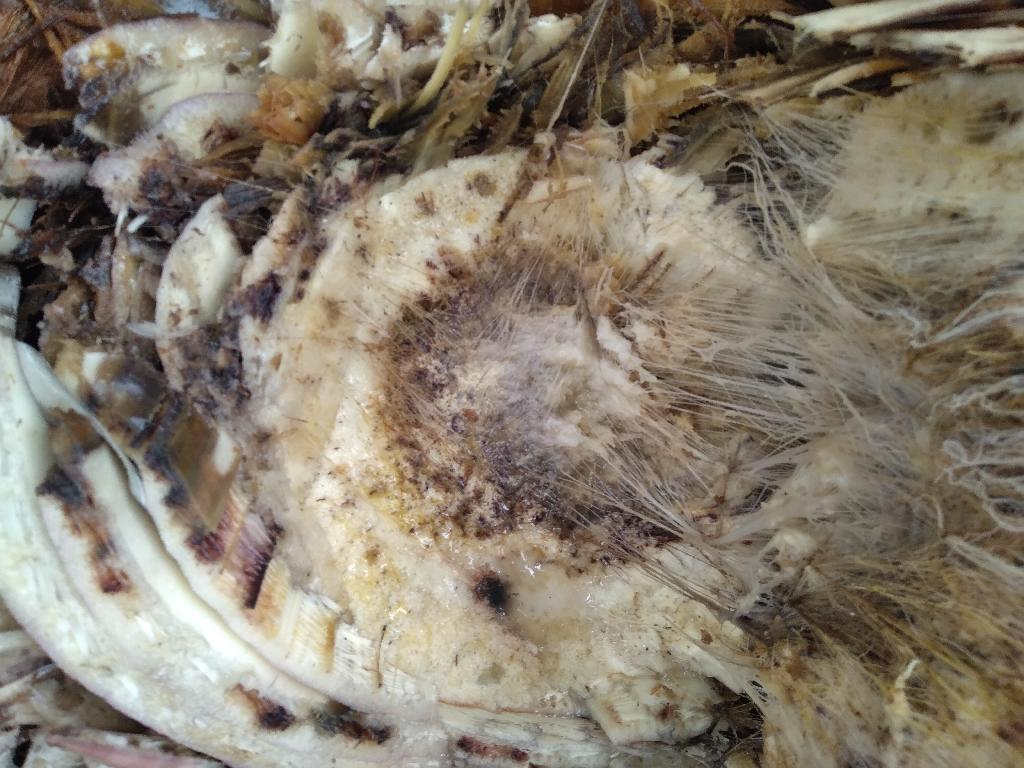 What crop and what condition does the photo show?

banana, fusarium wilt race 1
